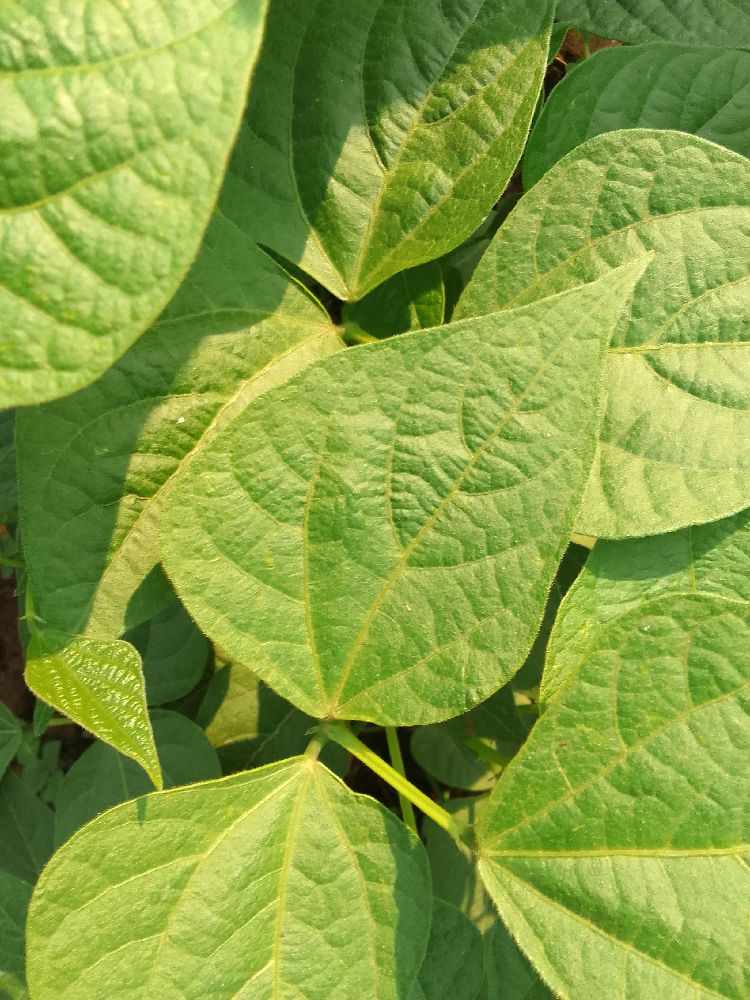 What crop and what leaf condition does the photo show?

common bean, healthy
